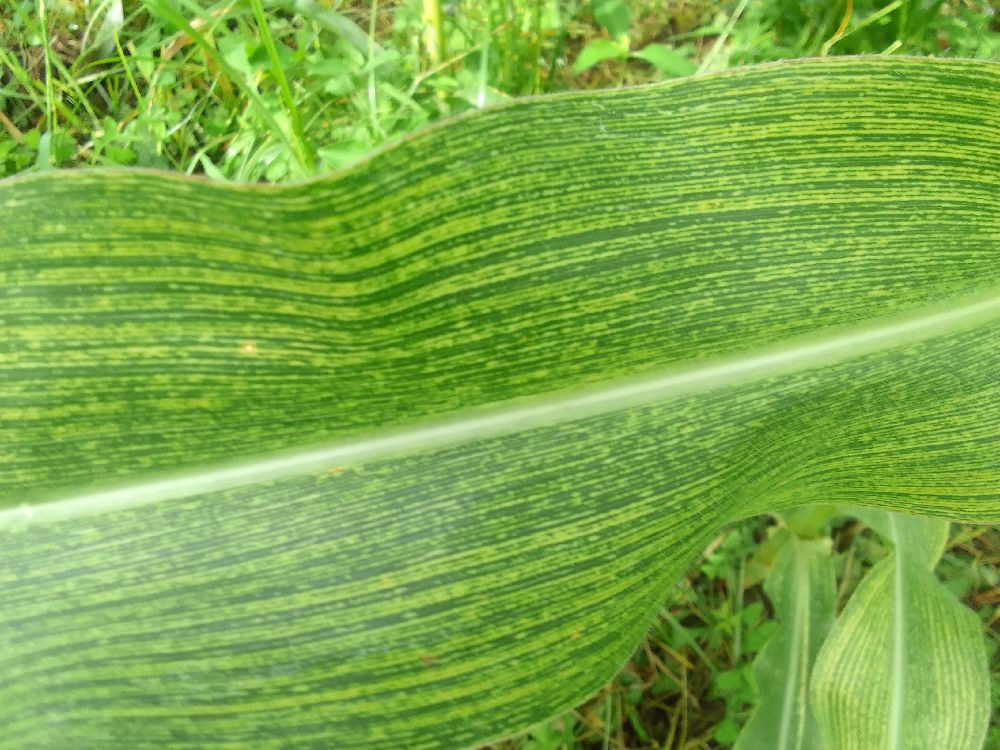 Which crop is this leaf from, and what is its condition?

maize, maize streak virus
